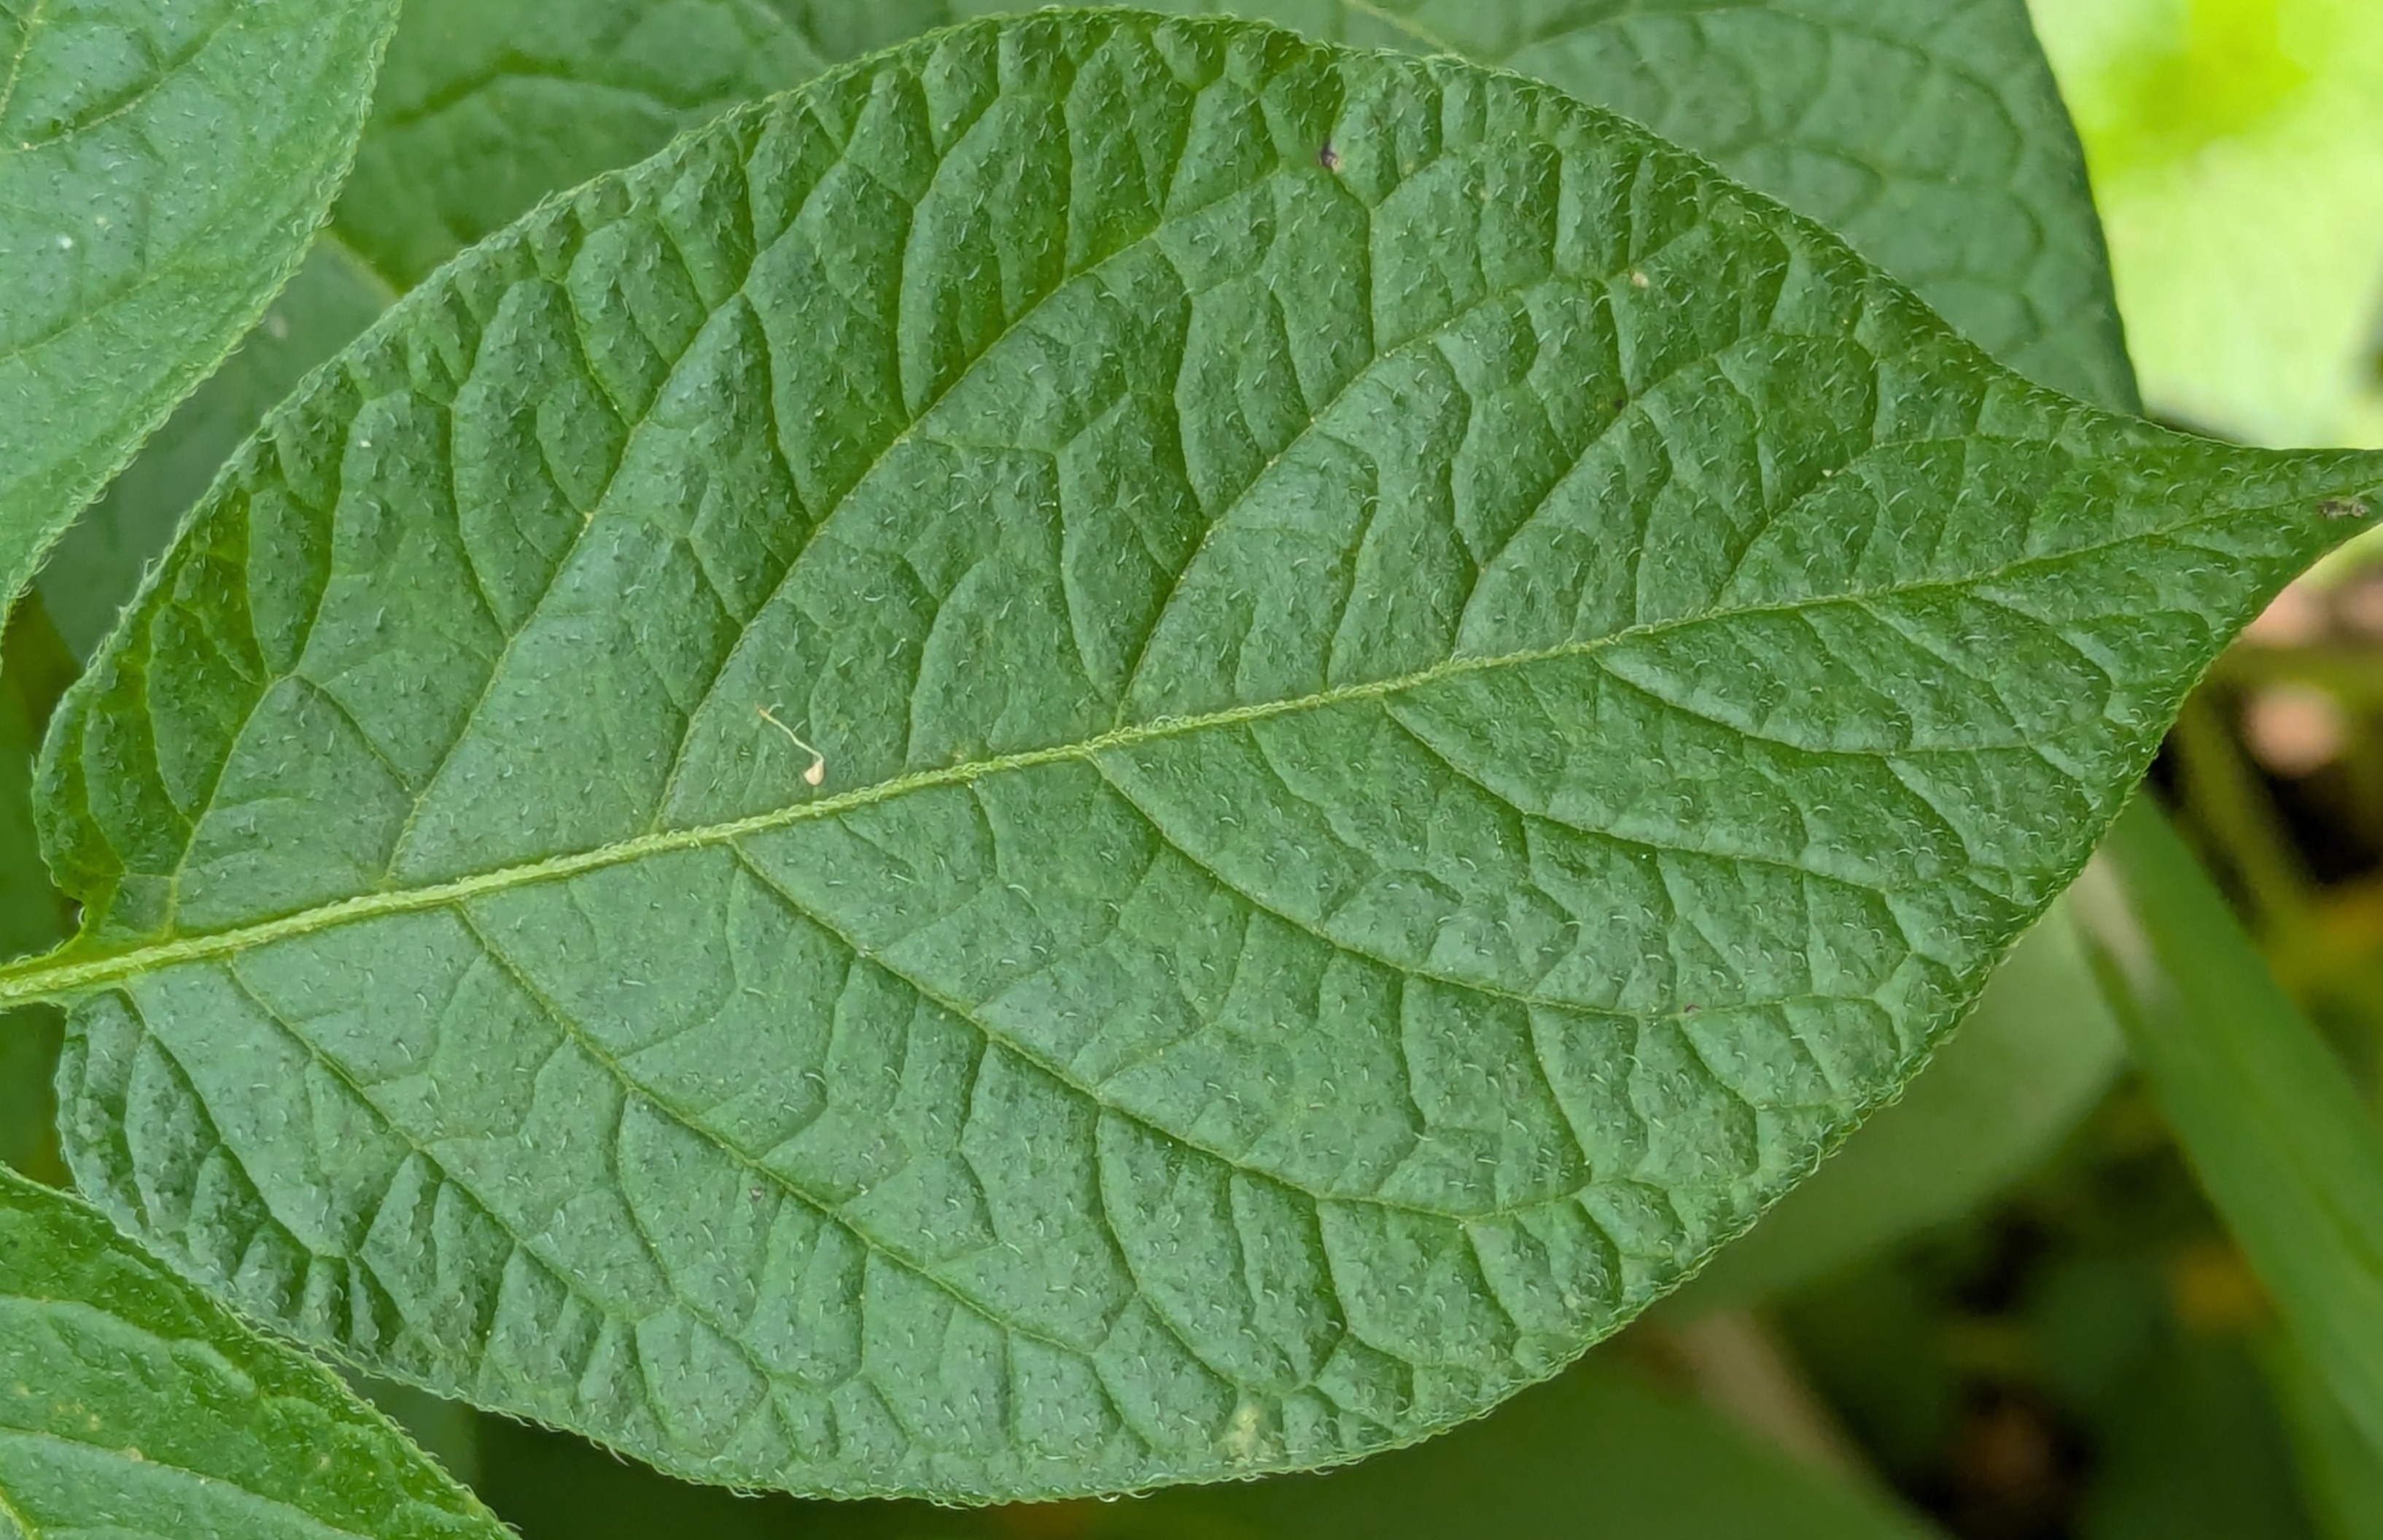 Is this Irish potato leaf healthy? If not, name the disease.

healthy
